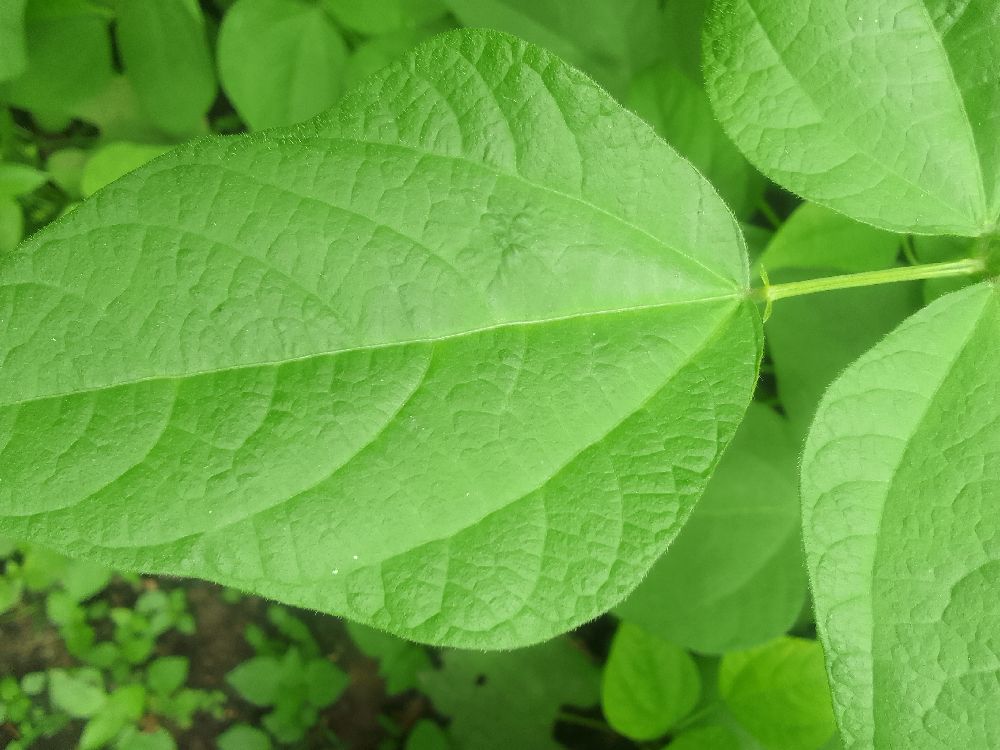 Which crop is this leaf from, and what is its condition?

common bean, healthy
